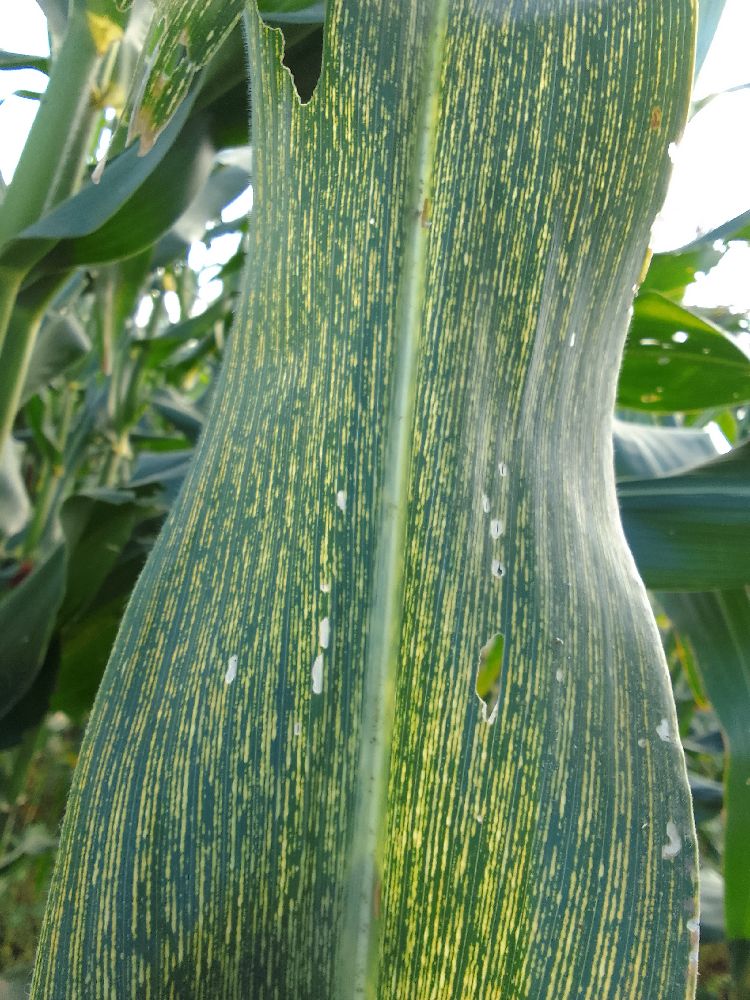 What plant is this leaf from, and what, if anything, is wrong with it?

maize, maize streak virus
